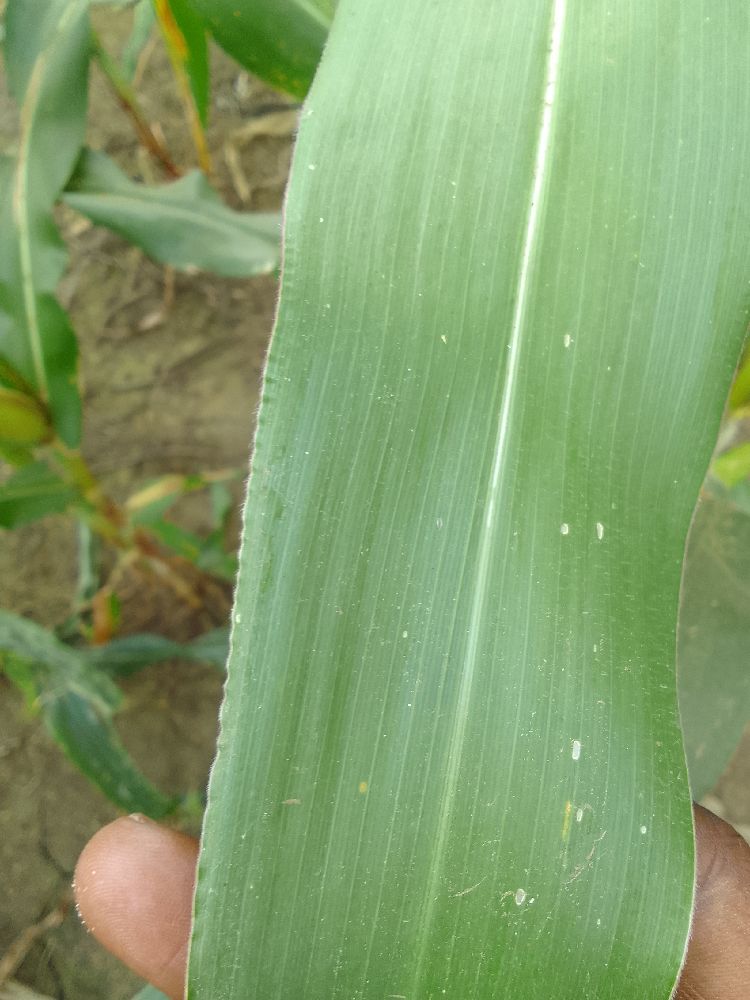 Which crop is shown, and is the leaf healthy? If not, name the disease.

maize, healthy
